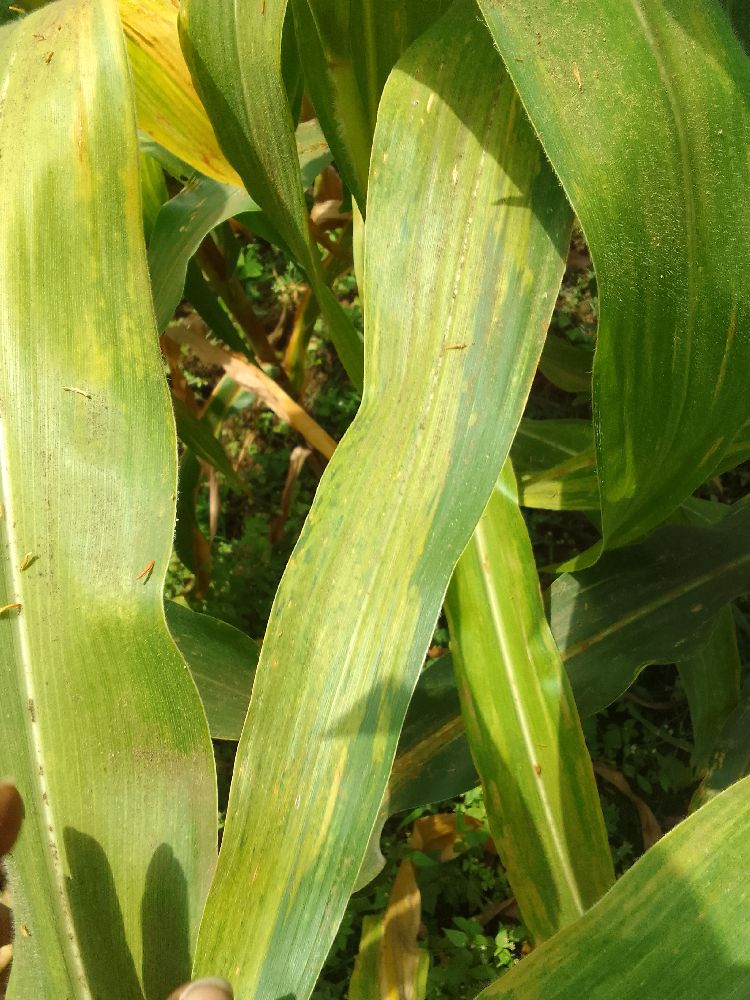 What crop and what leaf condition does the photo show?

maize, maize lethal necrosis
